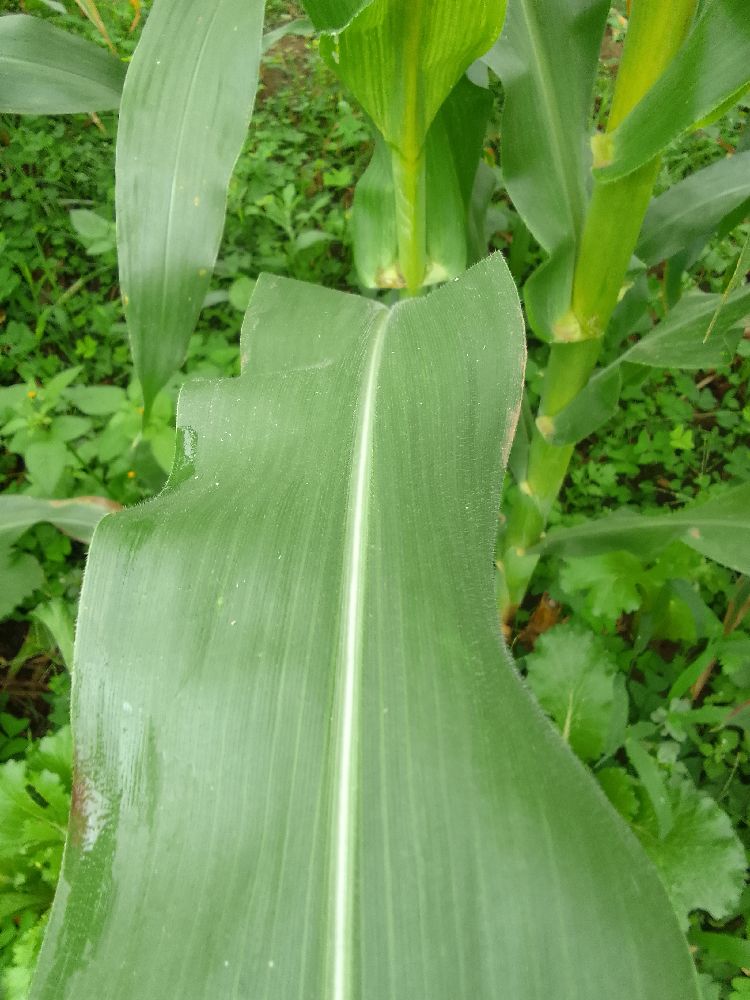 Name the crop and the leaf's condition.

maize, healthy
